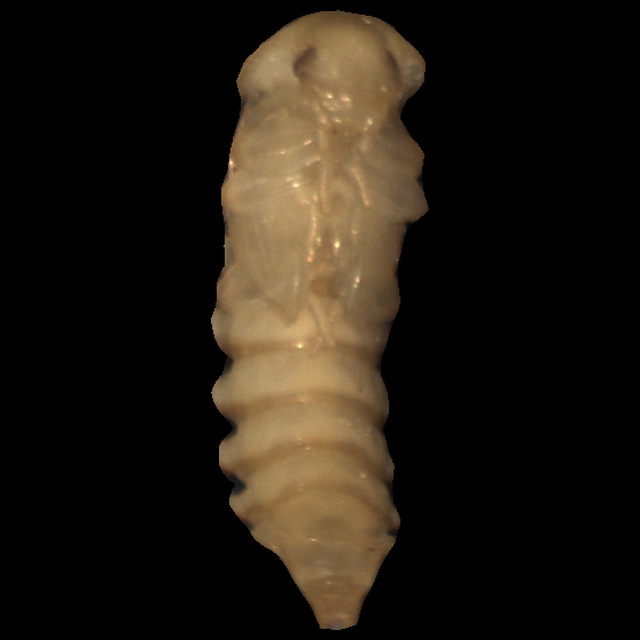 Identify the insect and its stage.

mealworm pupa
